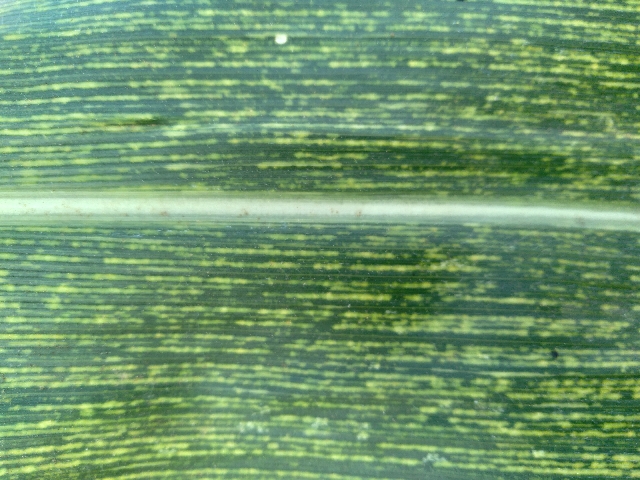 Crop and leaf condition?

maize, maize streak virus
